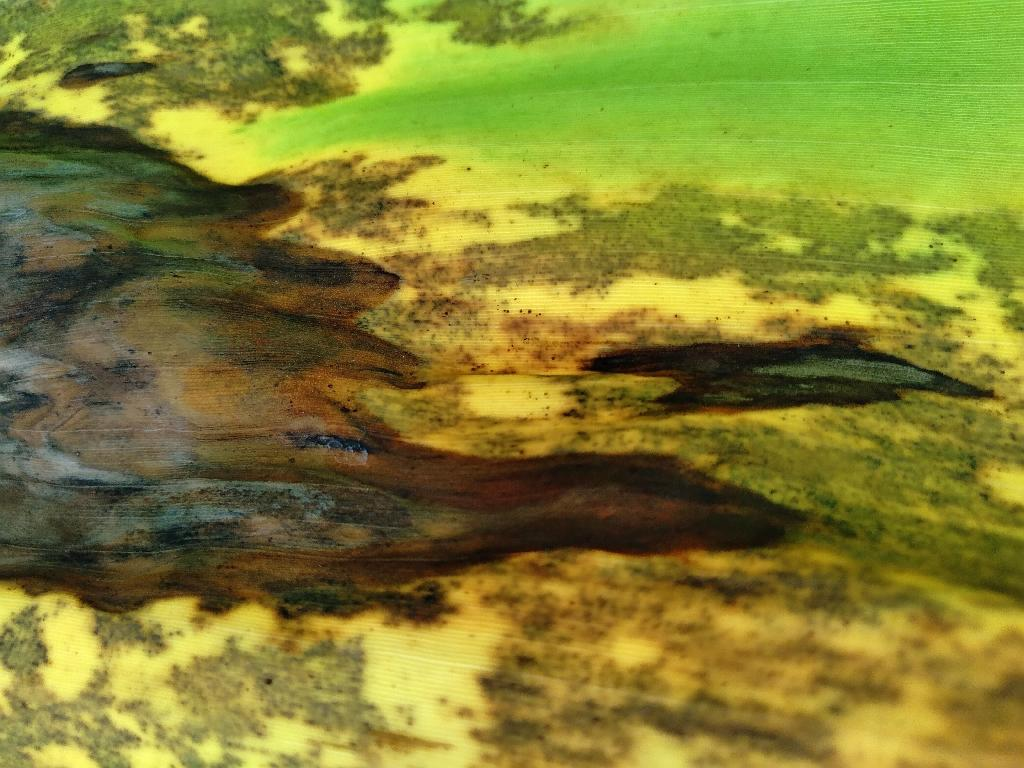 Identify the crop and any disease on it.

banana, black sigatoka
